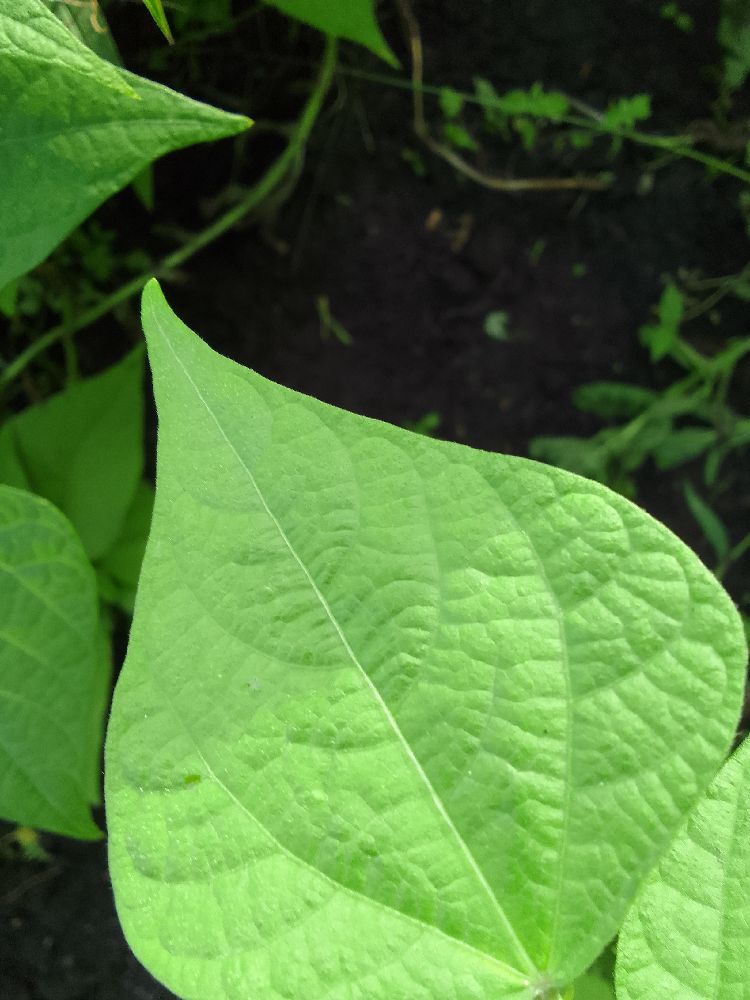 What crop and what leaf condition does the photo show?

common bean, healthy
